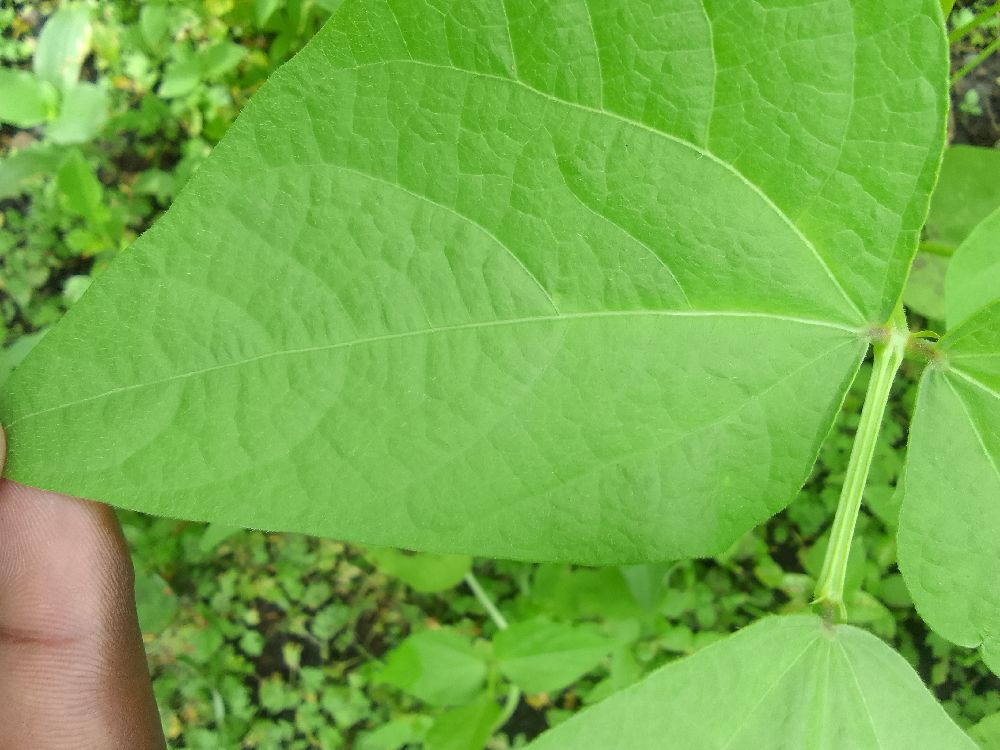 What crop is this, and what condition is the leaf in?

common bean, healthy
